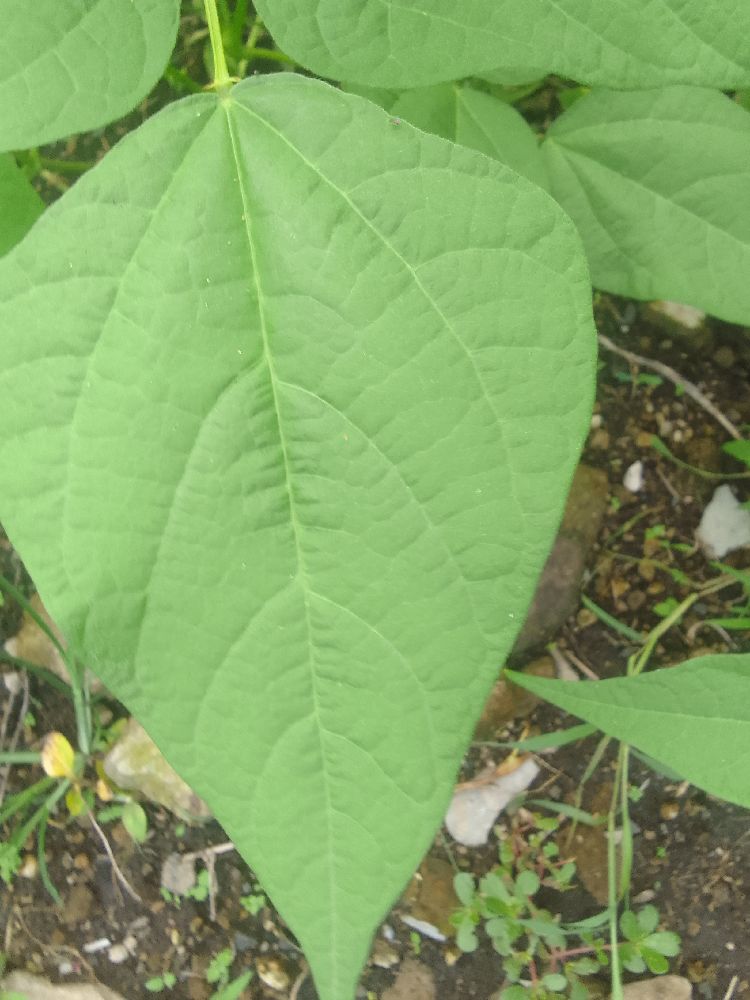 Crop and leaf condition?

common bean, healthy
